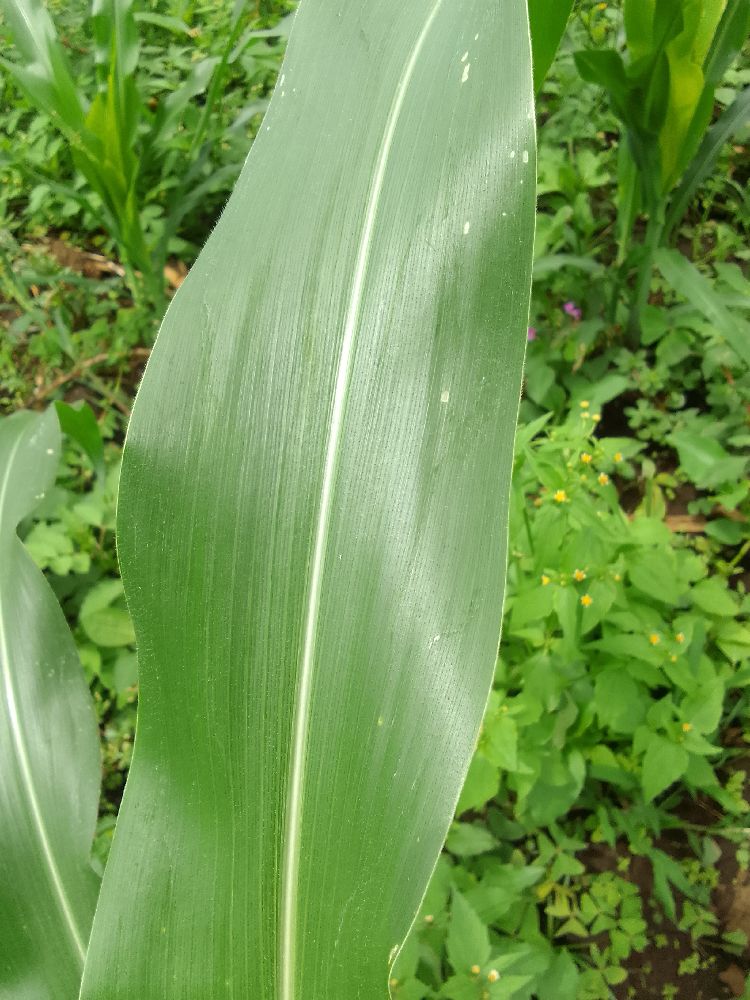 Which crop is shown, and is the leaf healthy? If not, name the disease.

maize, healthy
